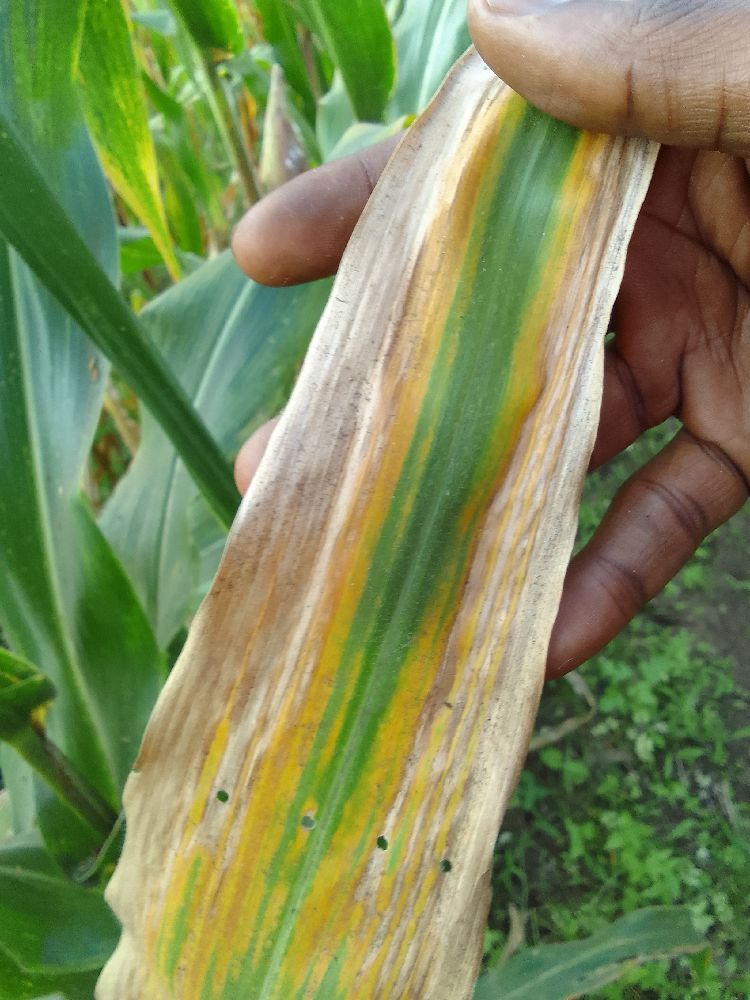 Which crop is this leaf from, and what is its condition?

maize, maize lethal necrosis
